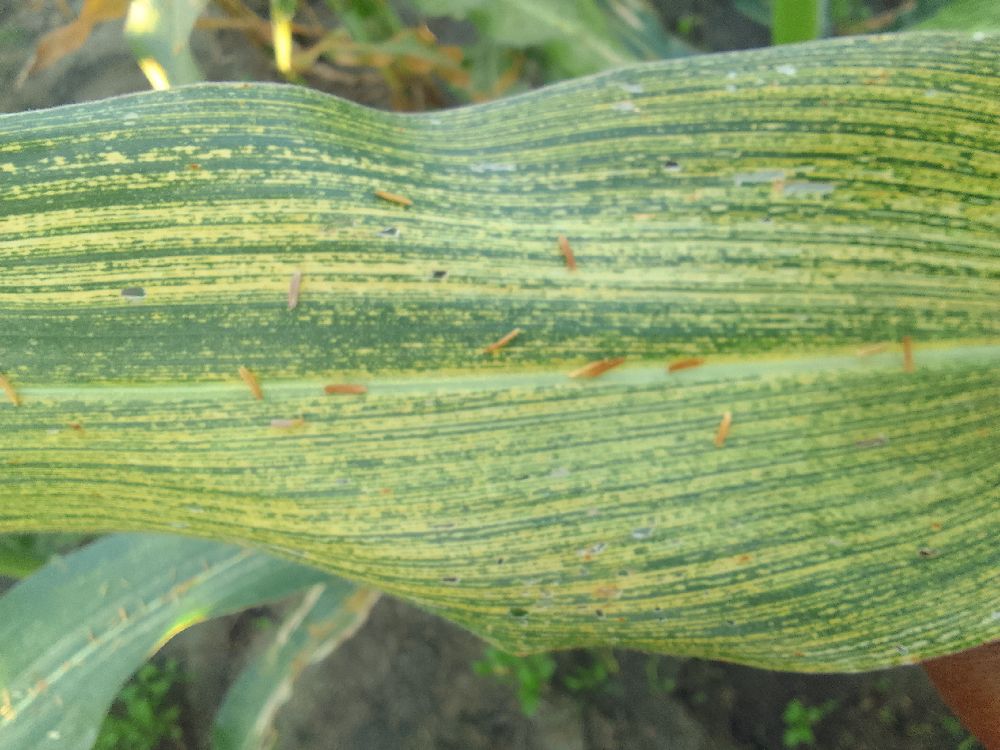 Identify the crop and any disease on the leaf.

maize, maize streak virus
